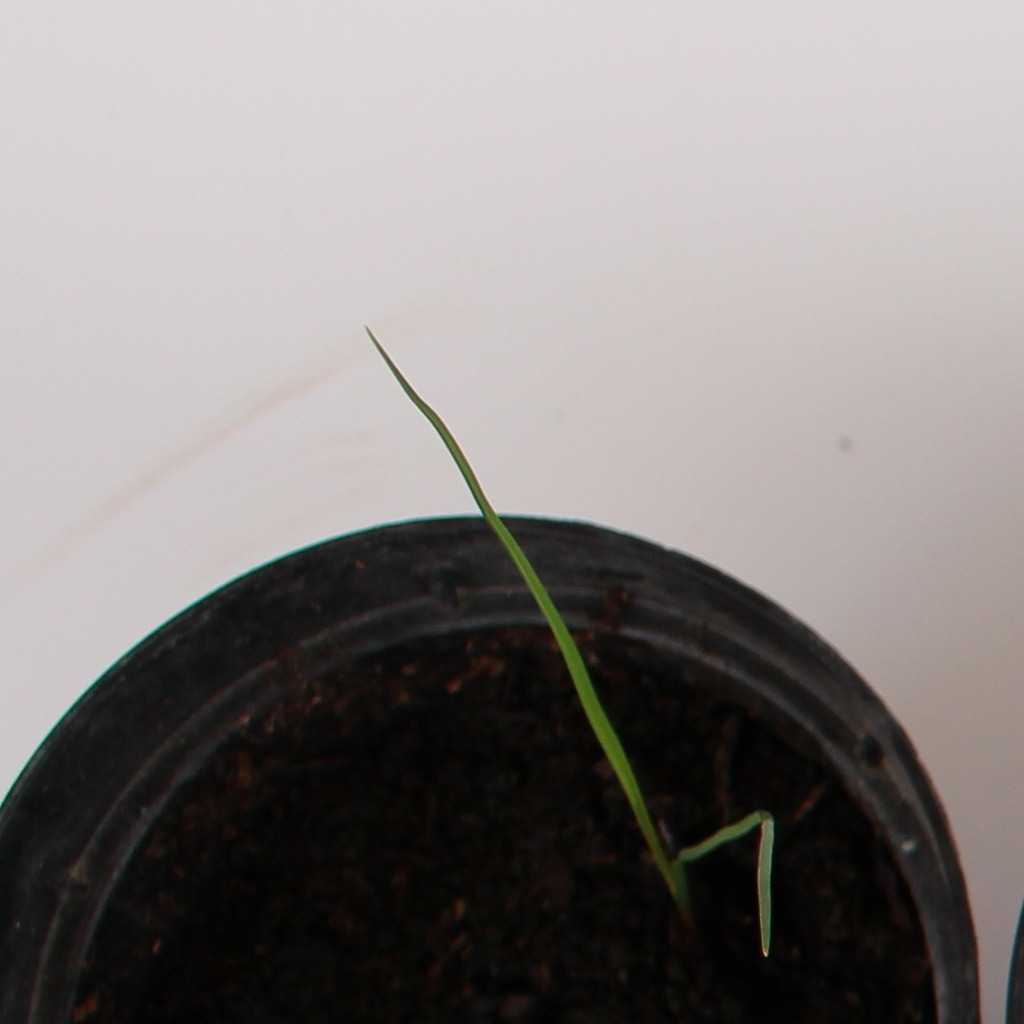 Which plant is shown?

Lolium multiflorum
